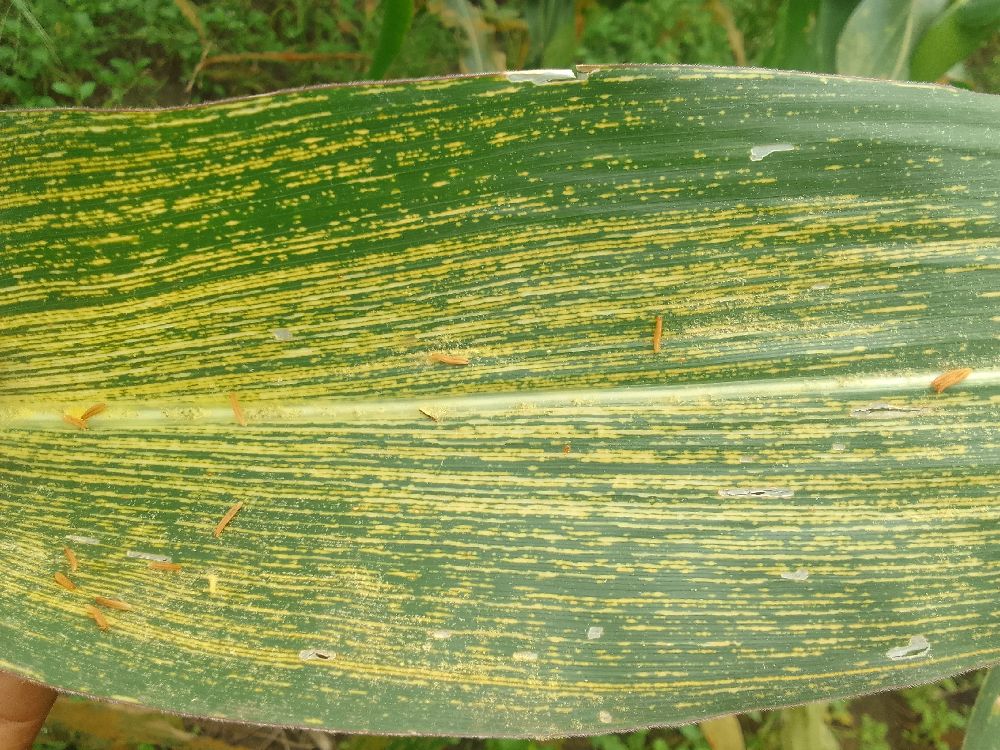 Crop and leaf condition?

maize, maize streak virus
